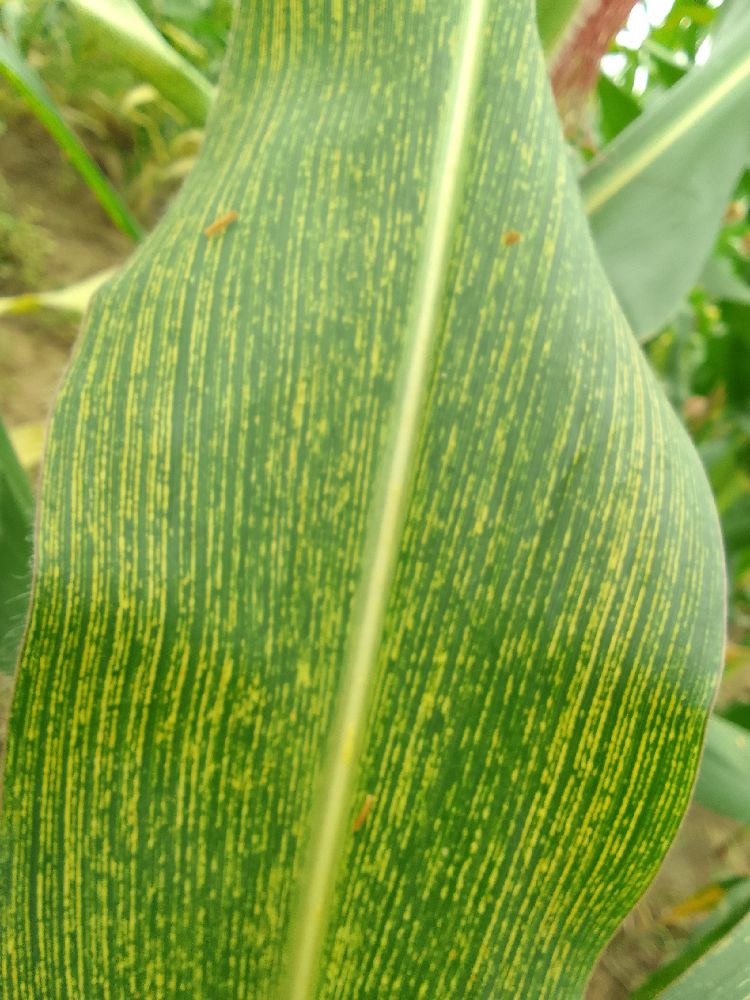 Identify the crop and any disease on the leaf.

maize, maize streak virus
